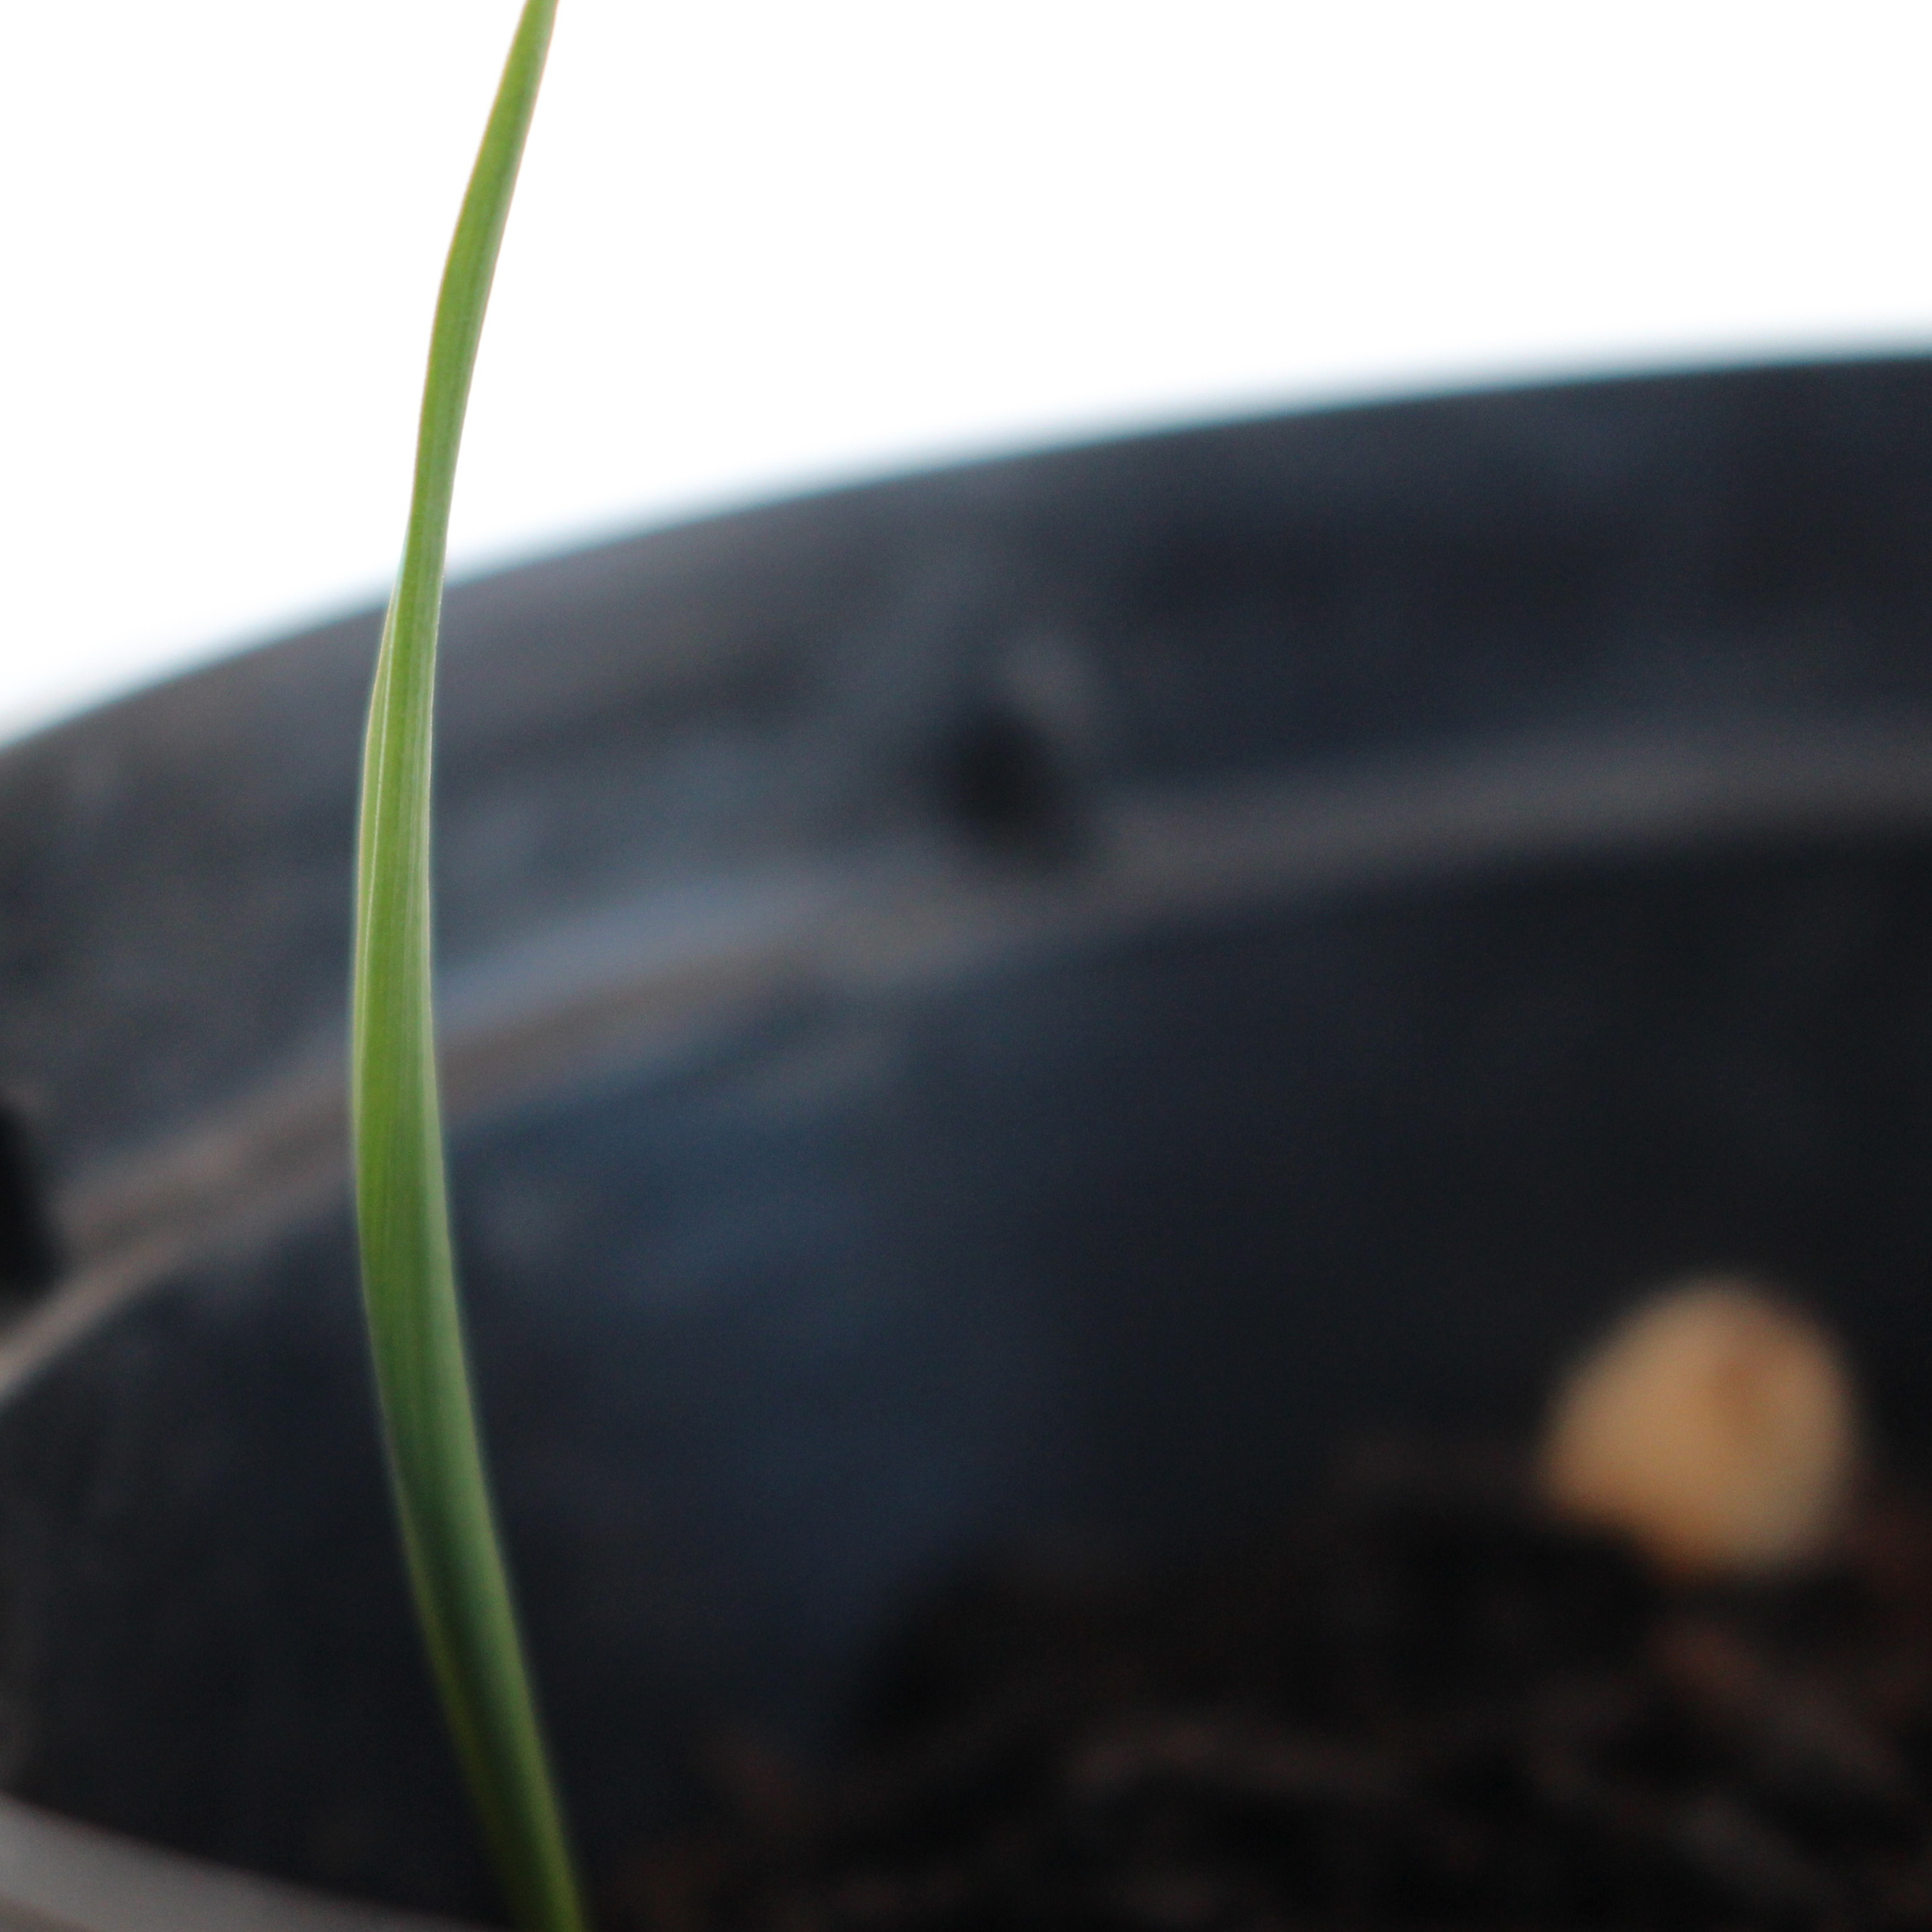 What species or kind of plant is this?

Avena sterilis
